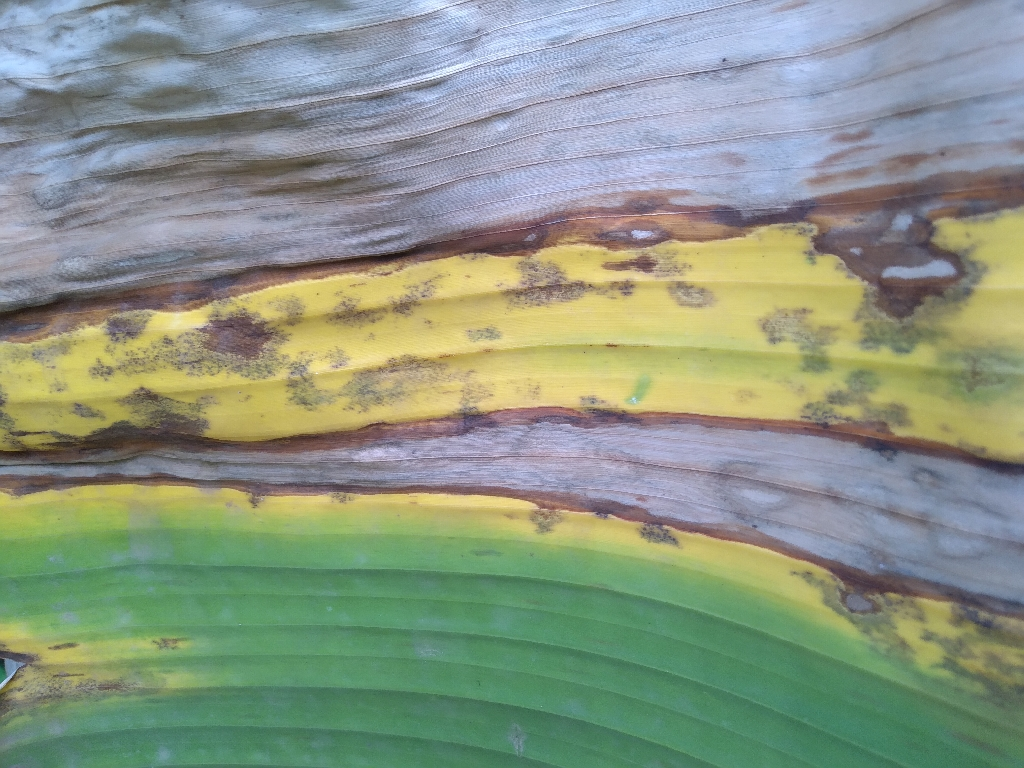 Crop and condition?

banana, black sigatoka
